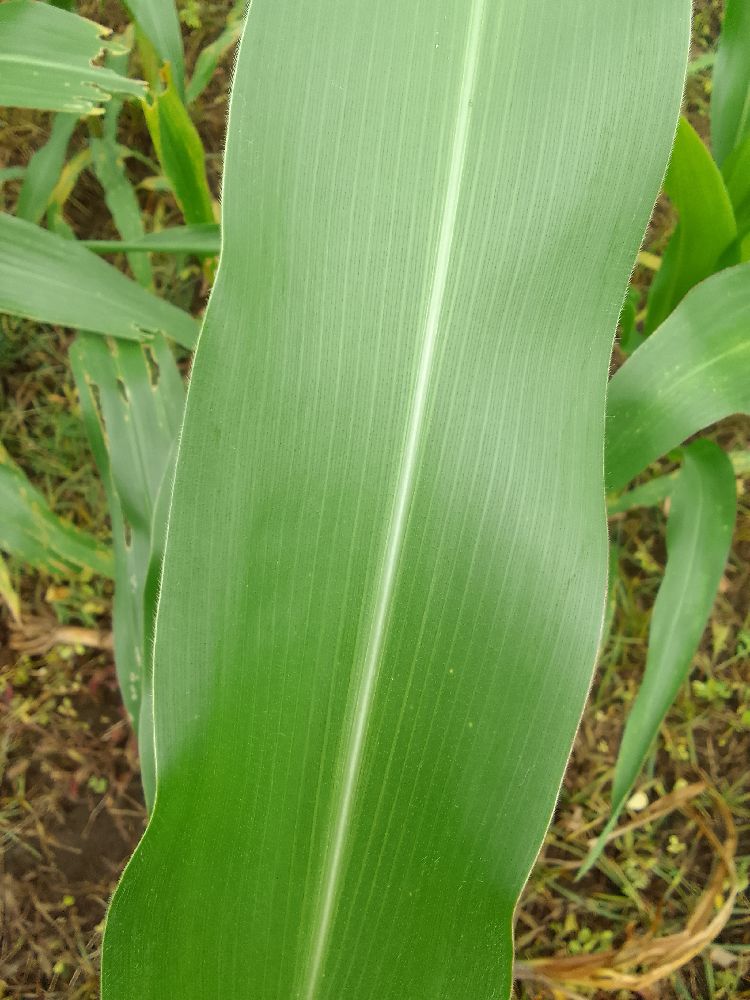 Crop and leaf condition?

maize, healthy
